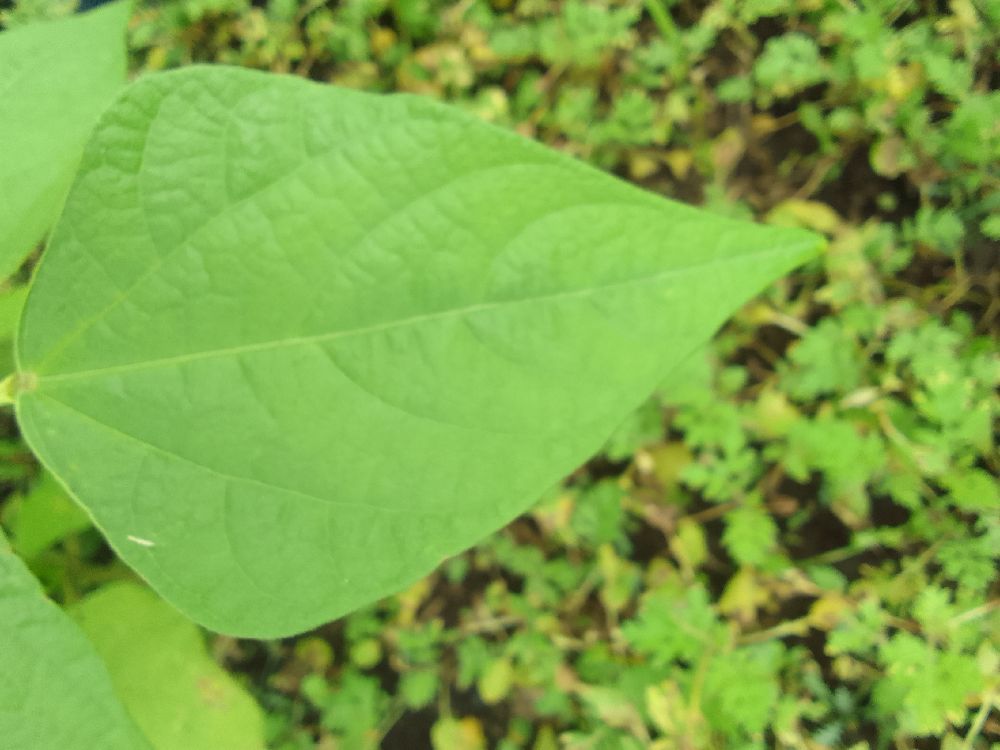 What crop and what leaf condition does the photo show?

common bean, healthy
